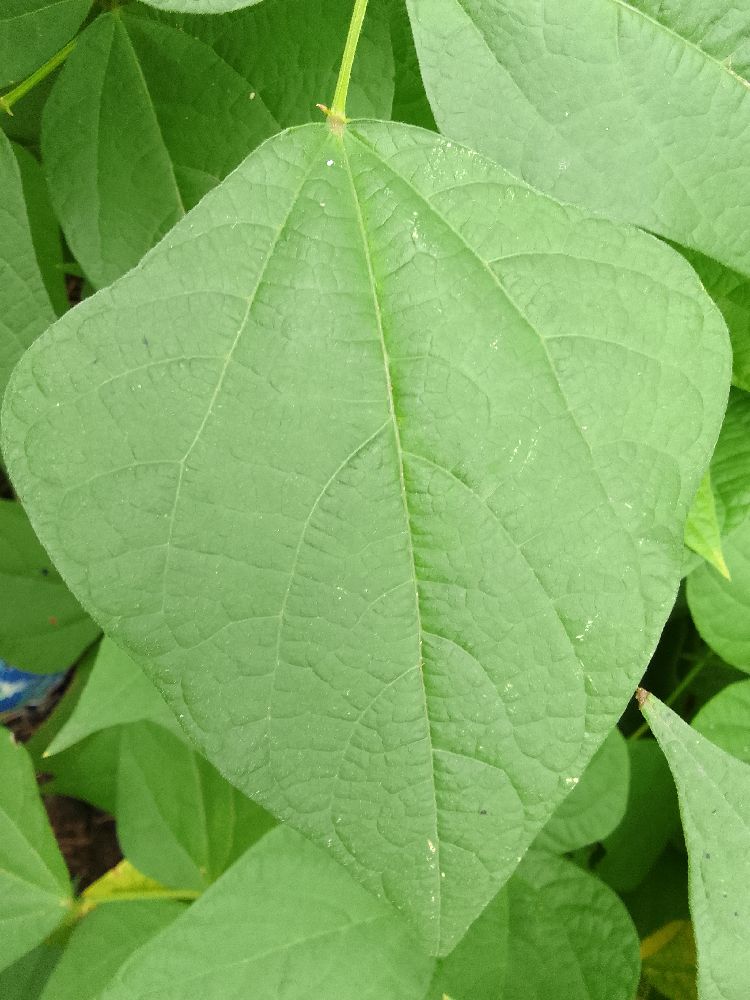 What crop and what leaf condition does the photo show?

common bean, healthy
